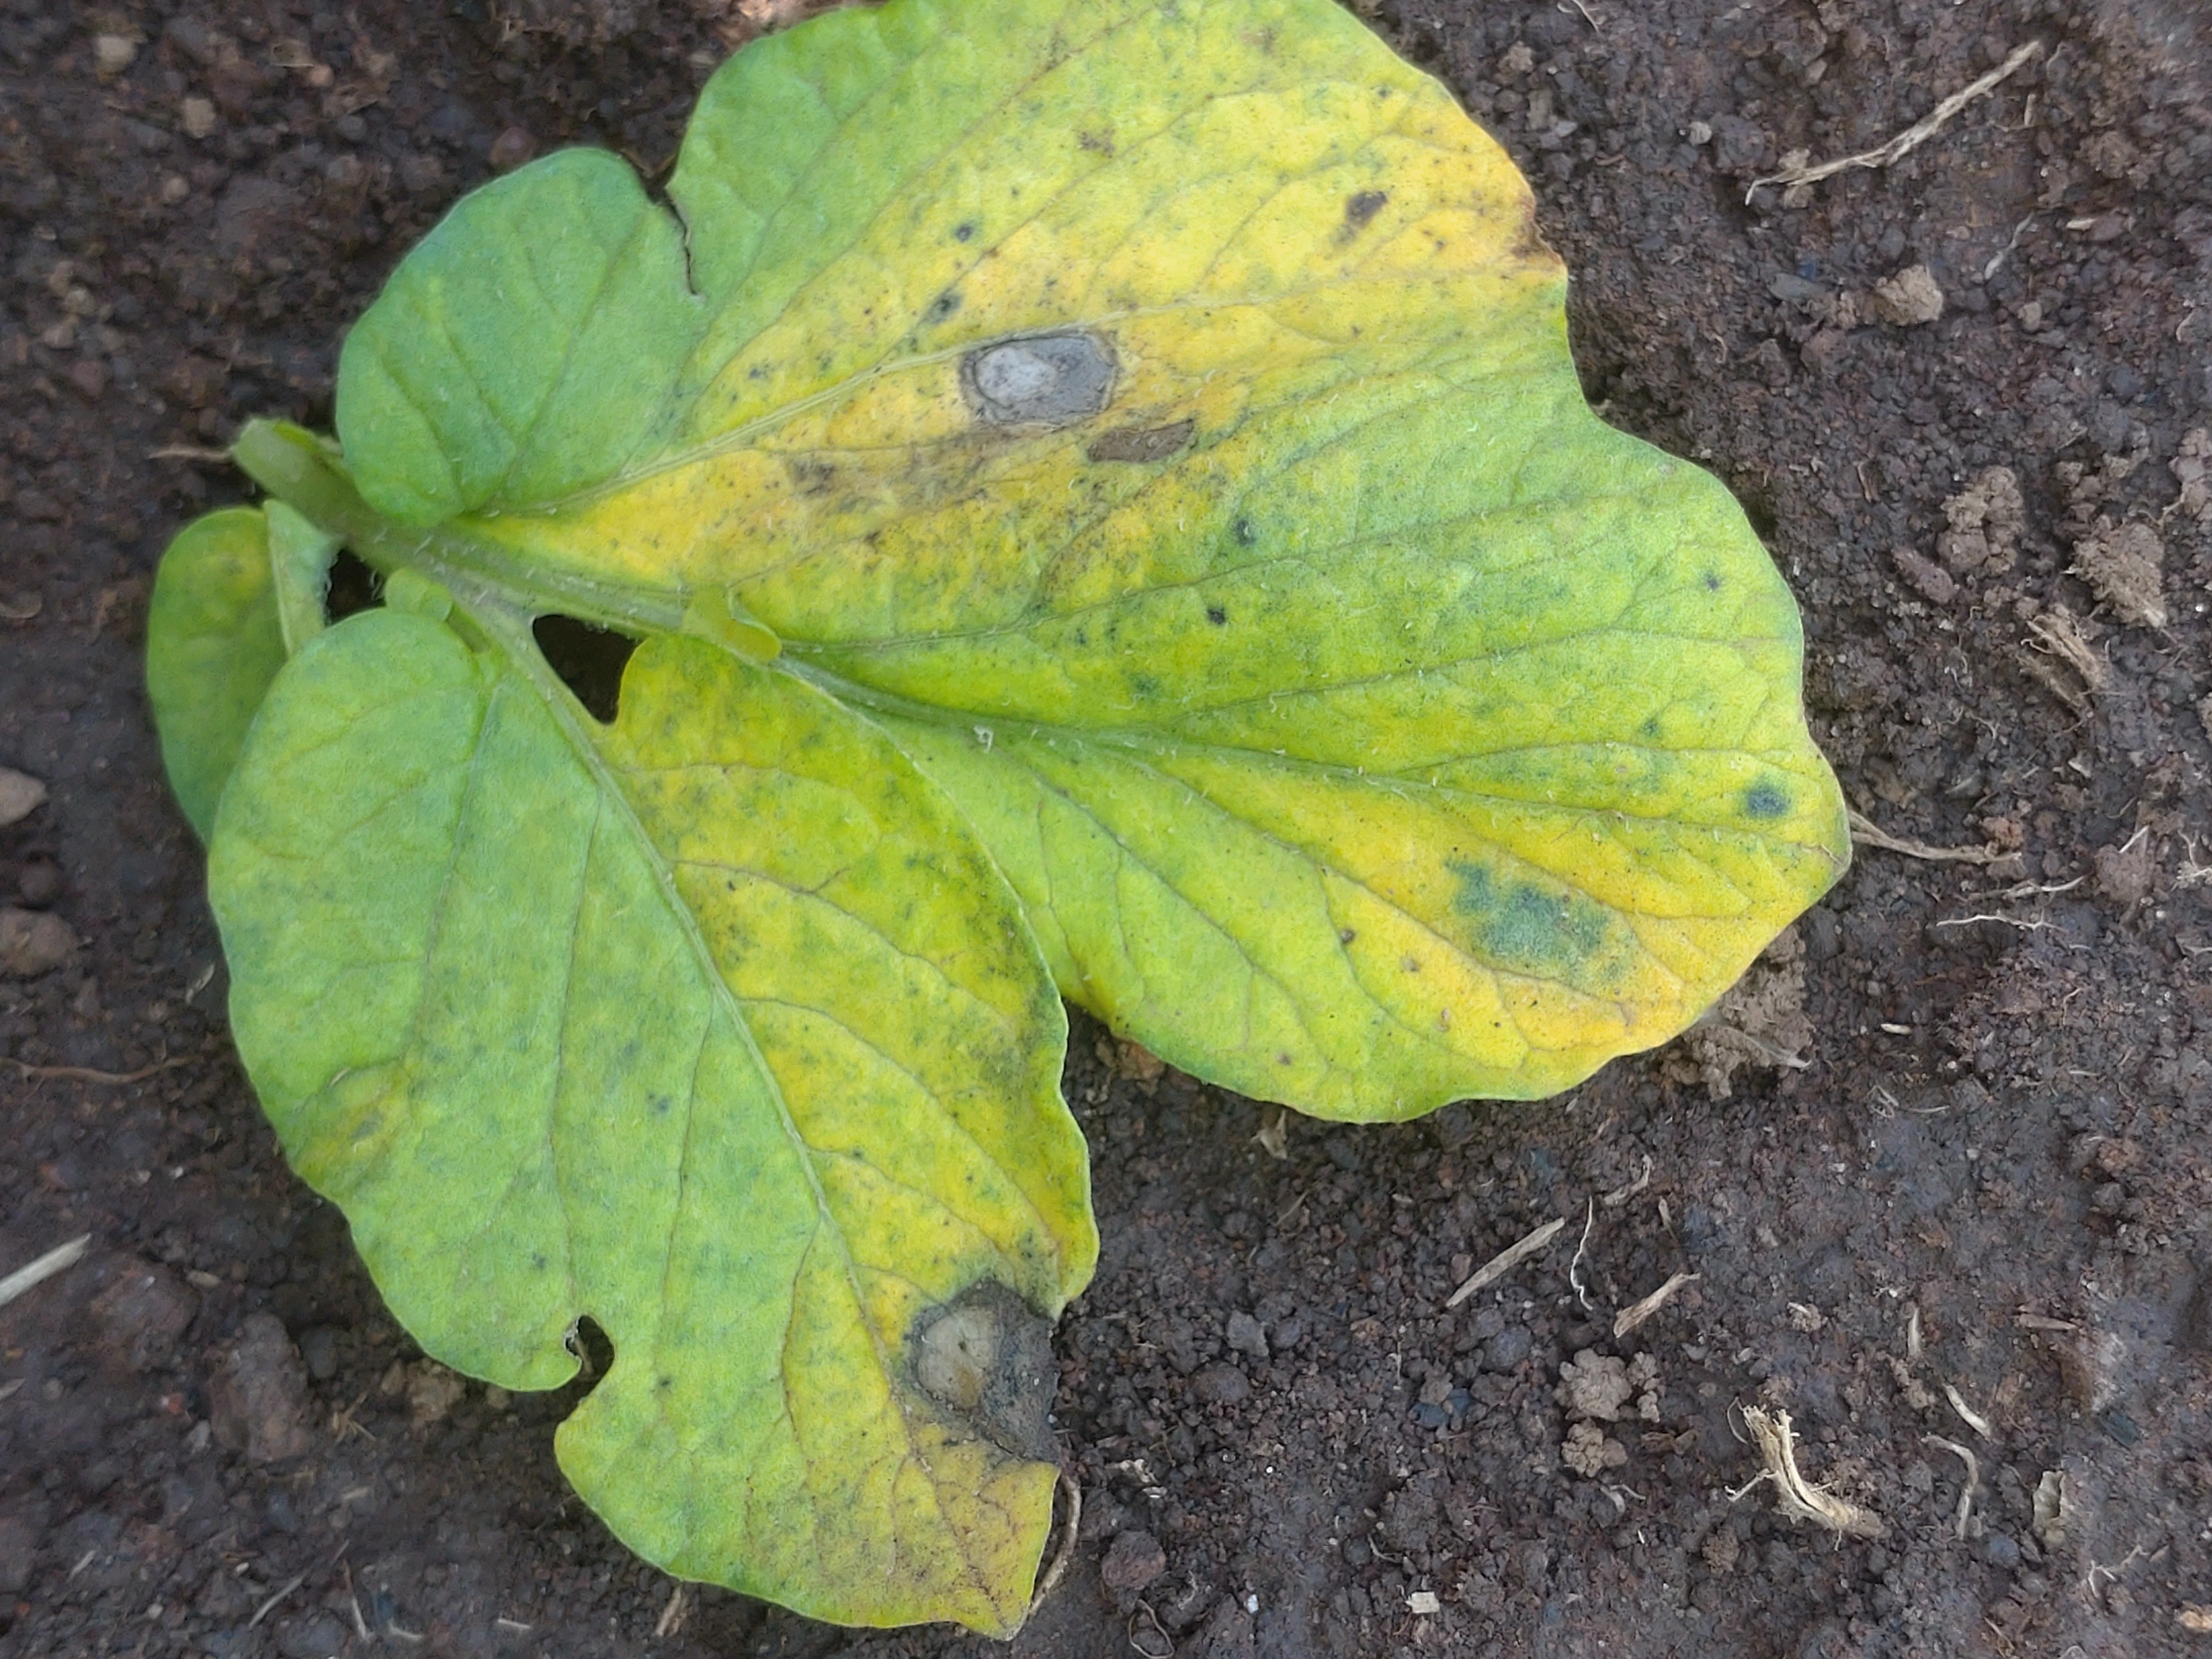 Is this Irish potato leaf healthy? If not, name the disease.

late blight
